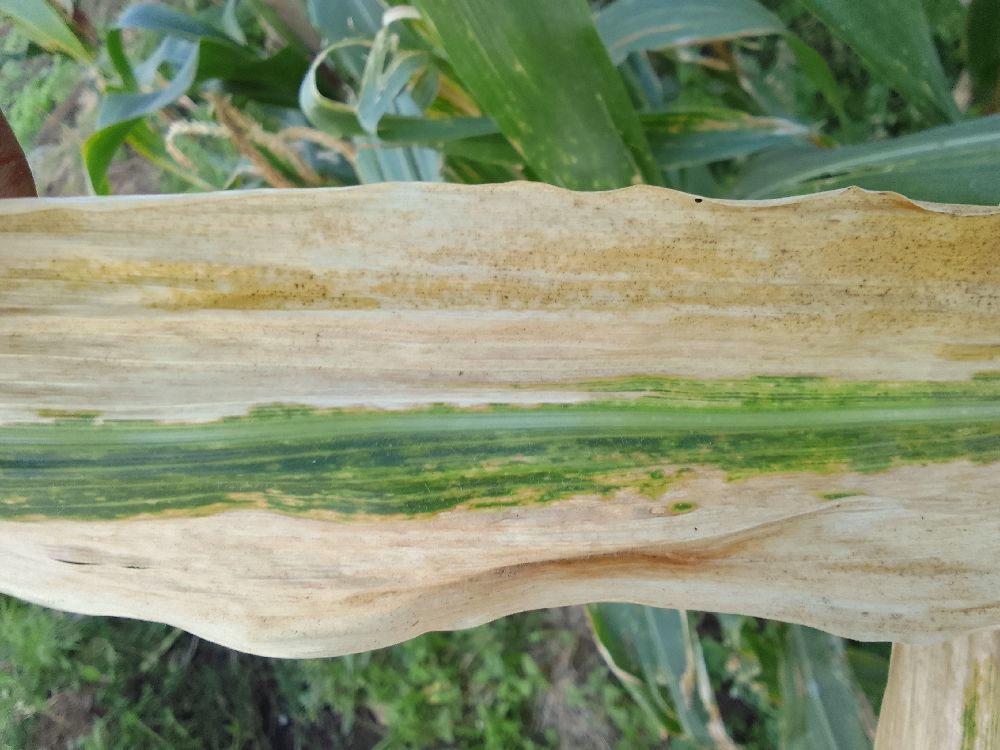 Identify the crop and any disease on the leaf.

maize, maize lethal necrosis
